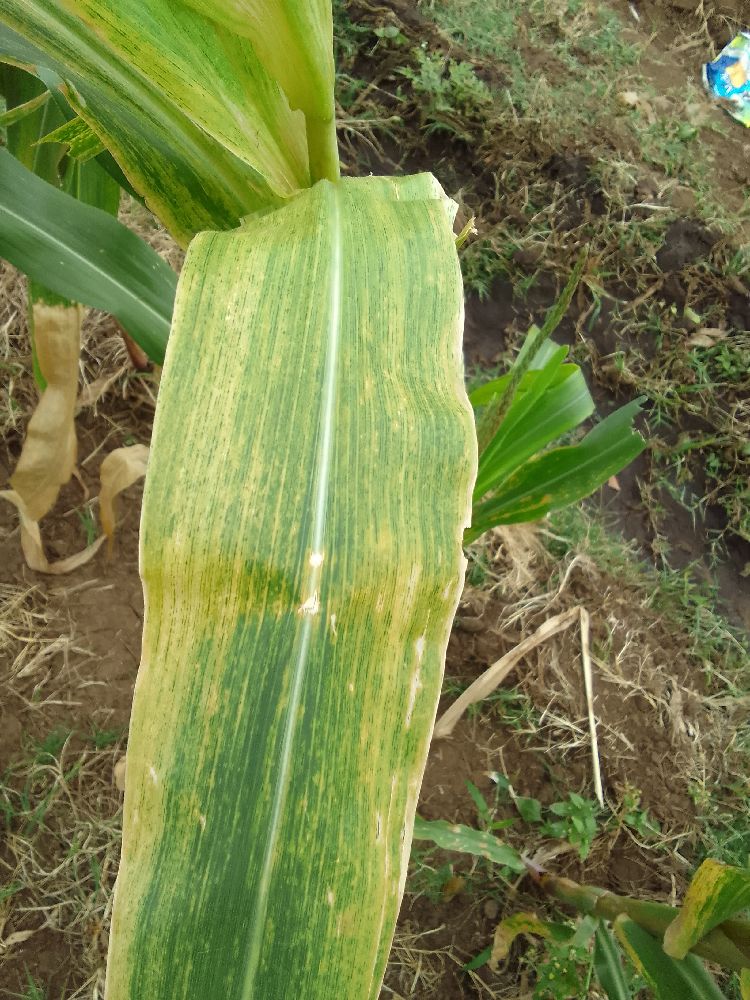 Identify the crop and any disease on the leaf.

maize, maize lethal necrosis
